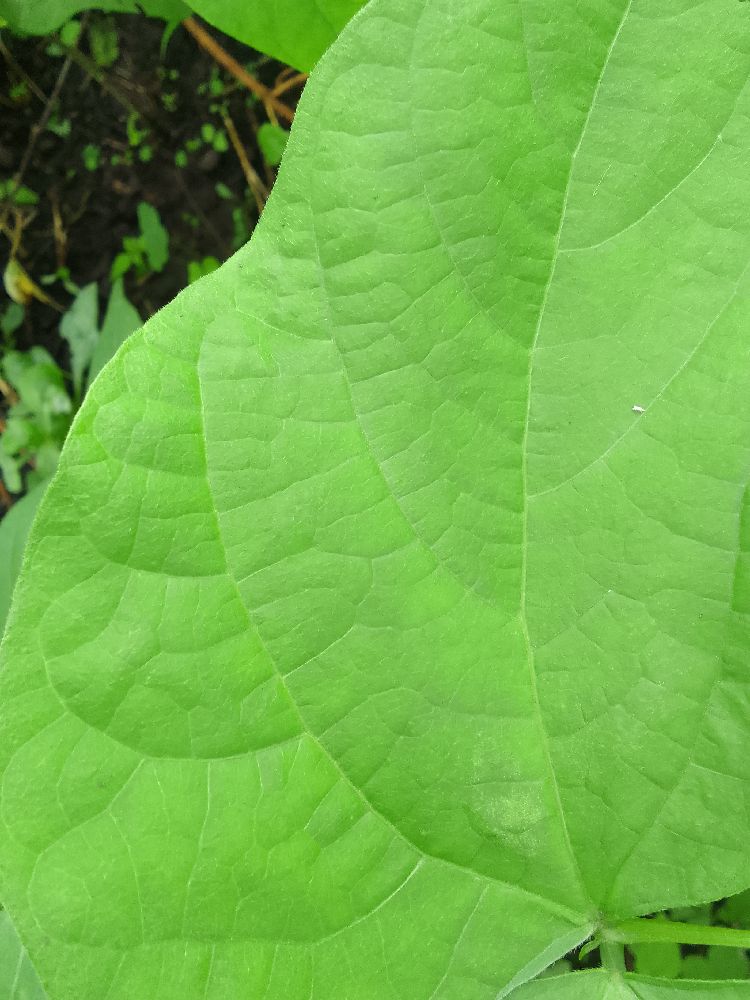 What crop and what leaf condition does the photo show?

common bean, healthy
